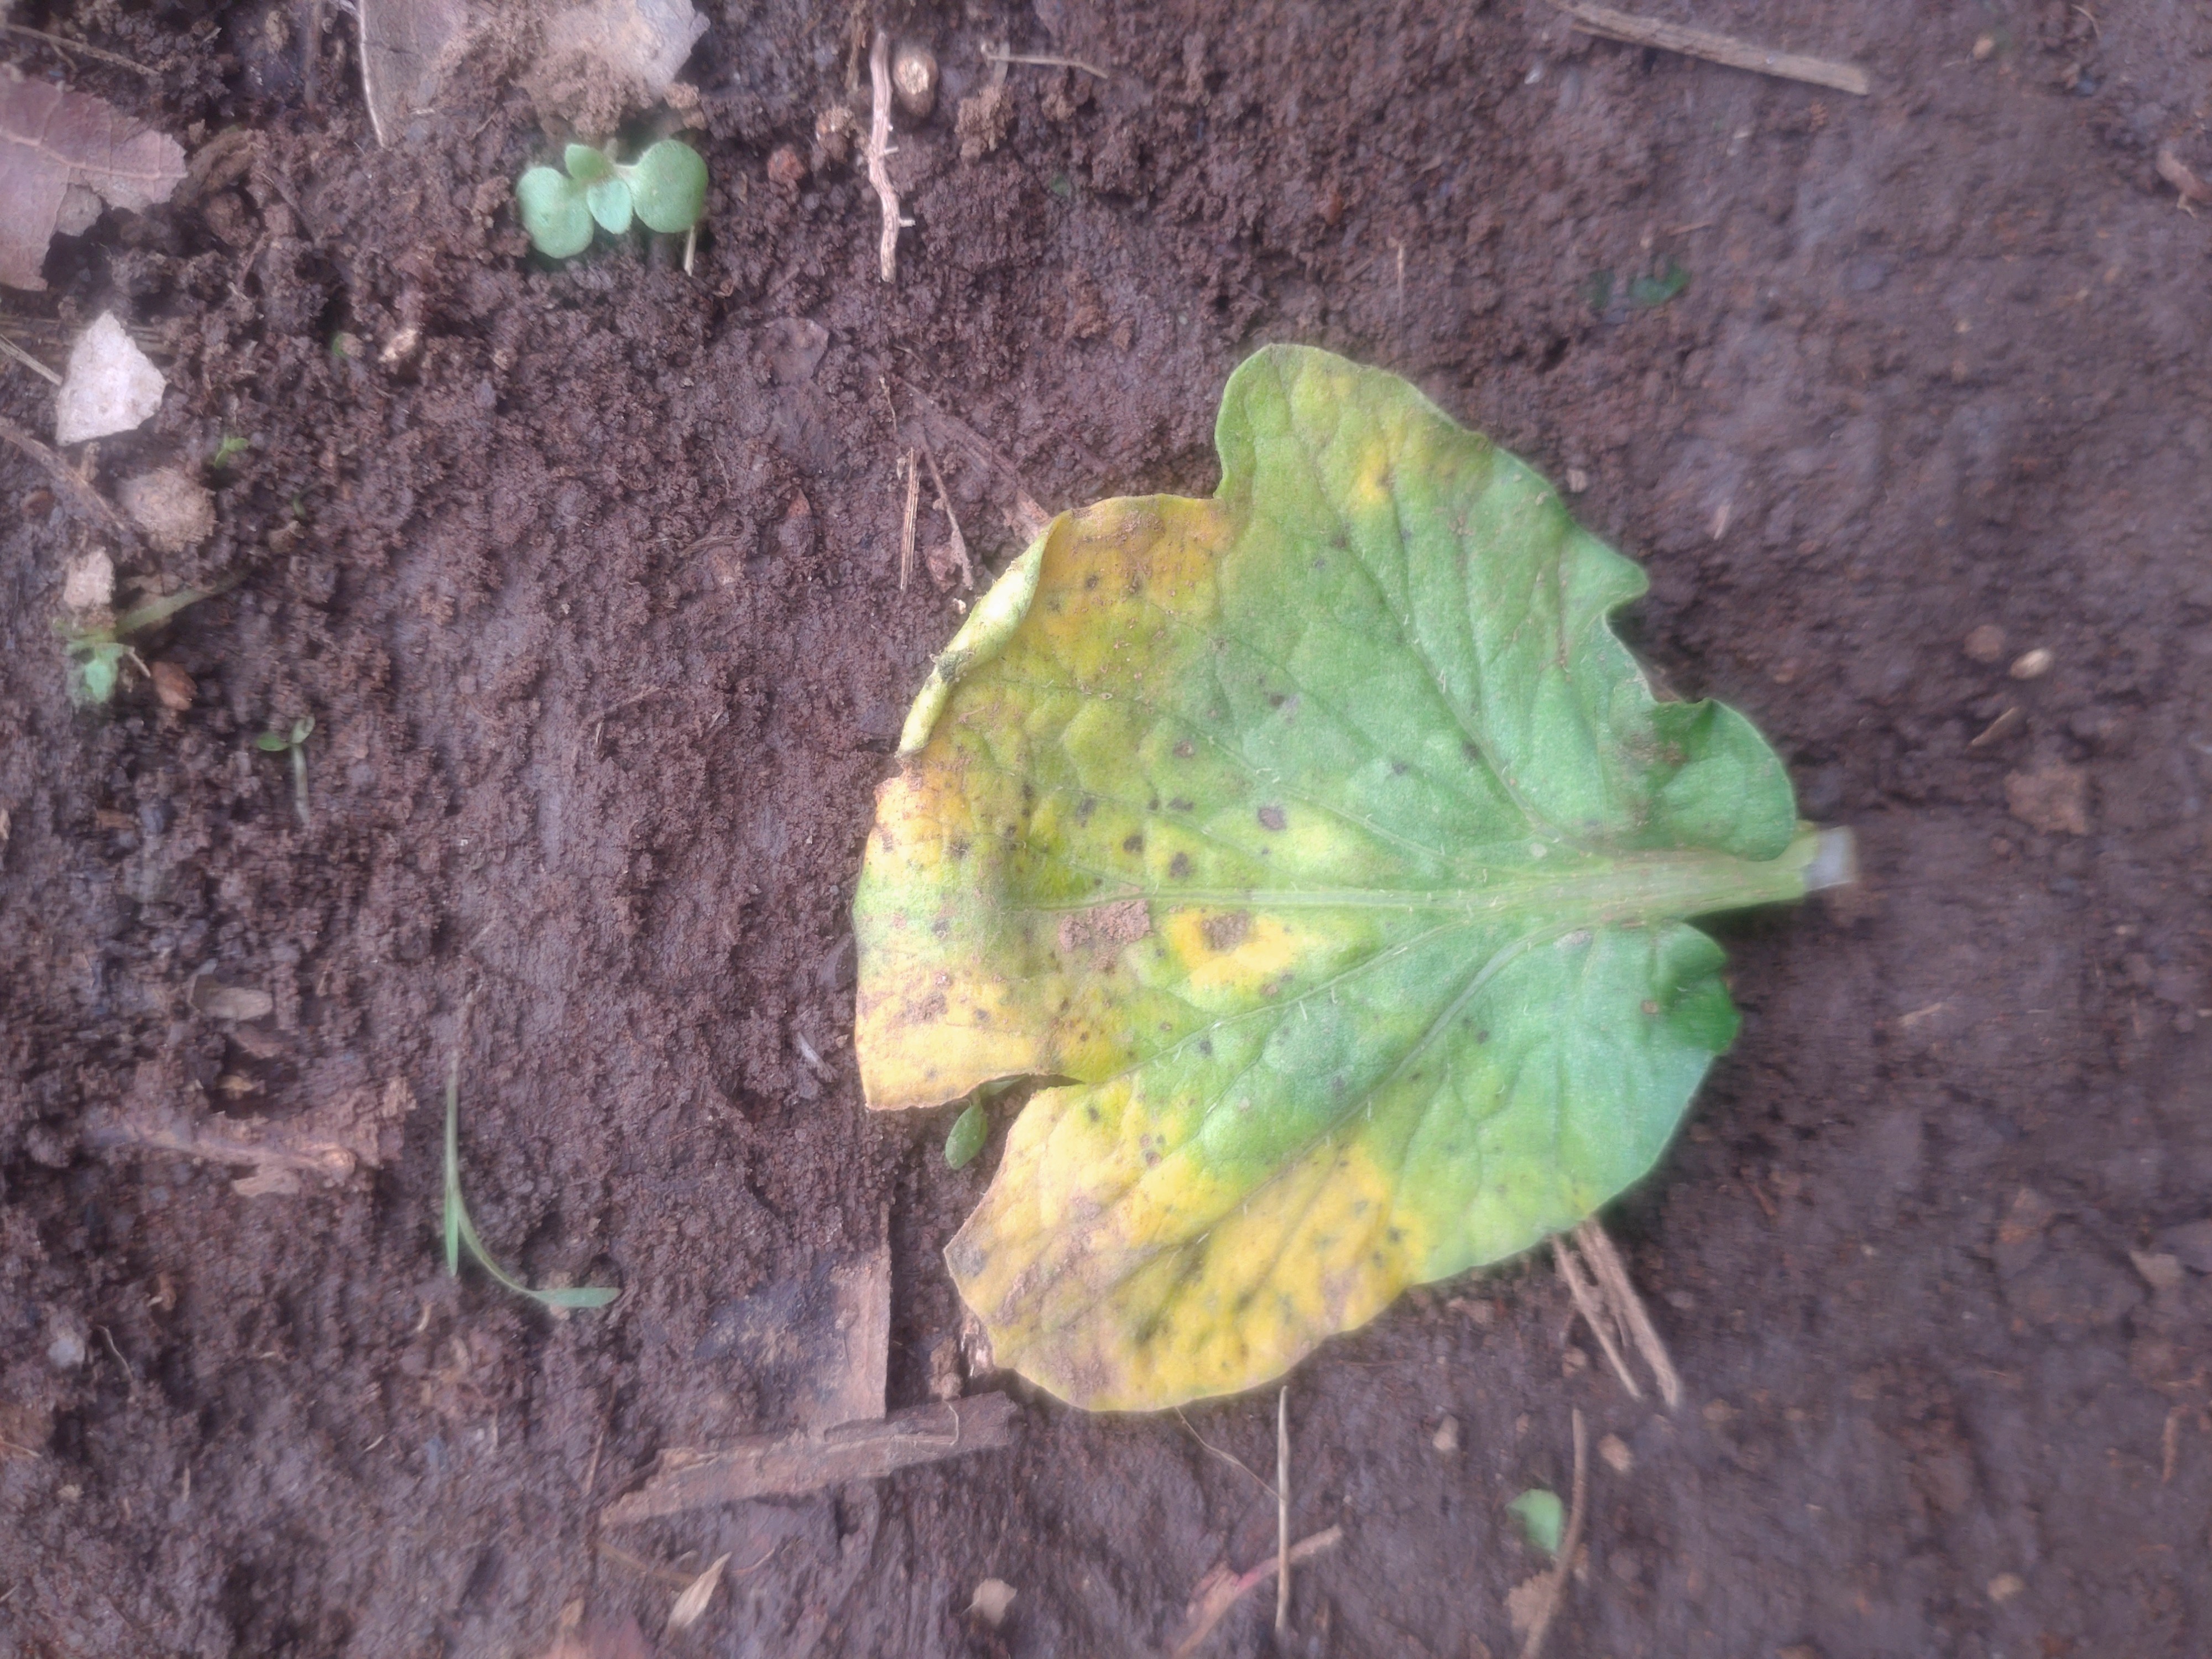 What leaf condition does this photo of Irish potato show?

late blight
